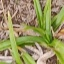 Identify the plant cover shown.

grass
